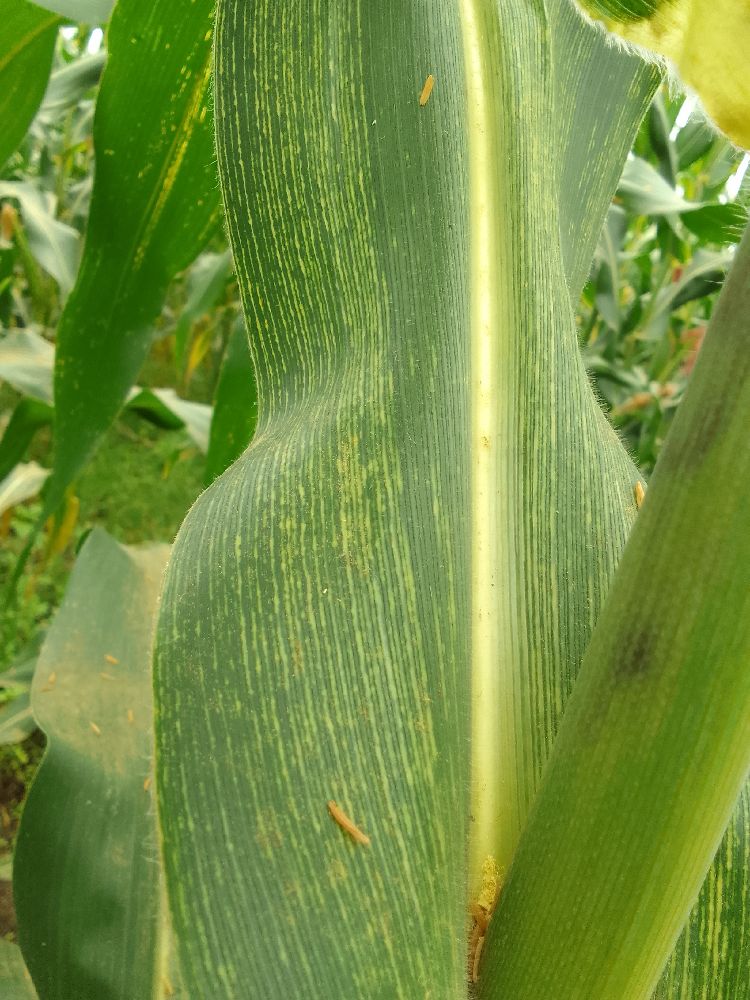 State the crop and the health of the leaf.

maize, maize streak virus
